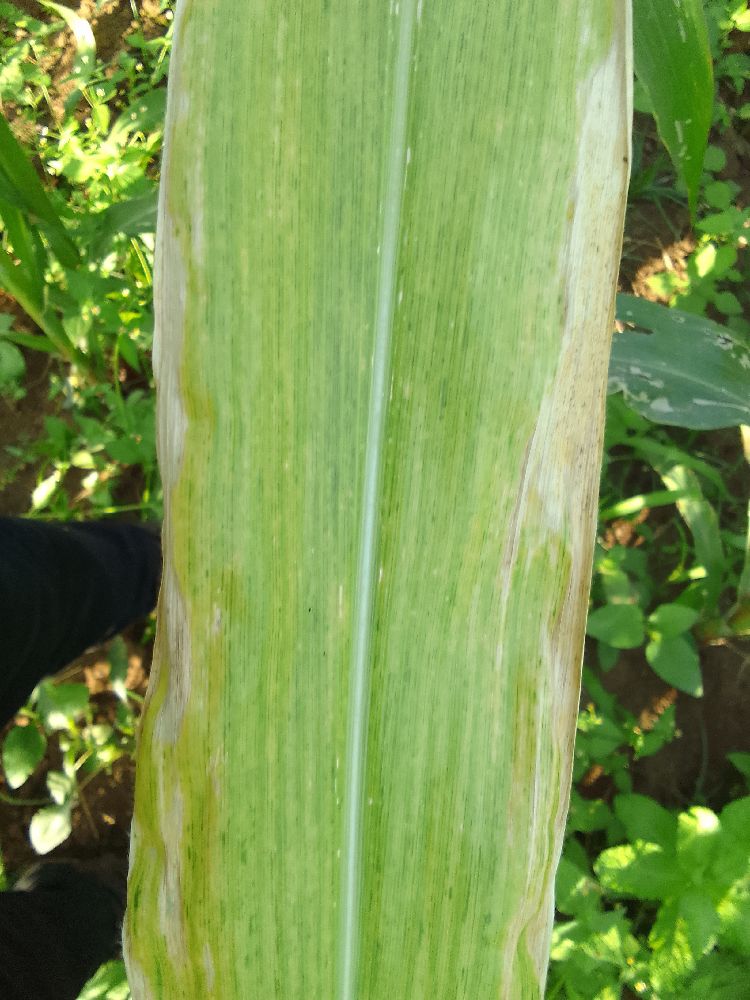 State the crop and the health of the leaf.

maize, maize lethal necrosis
